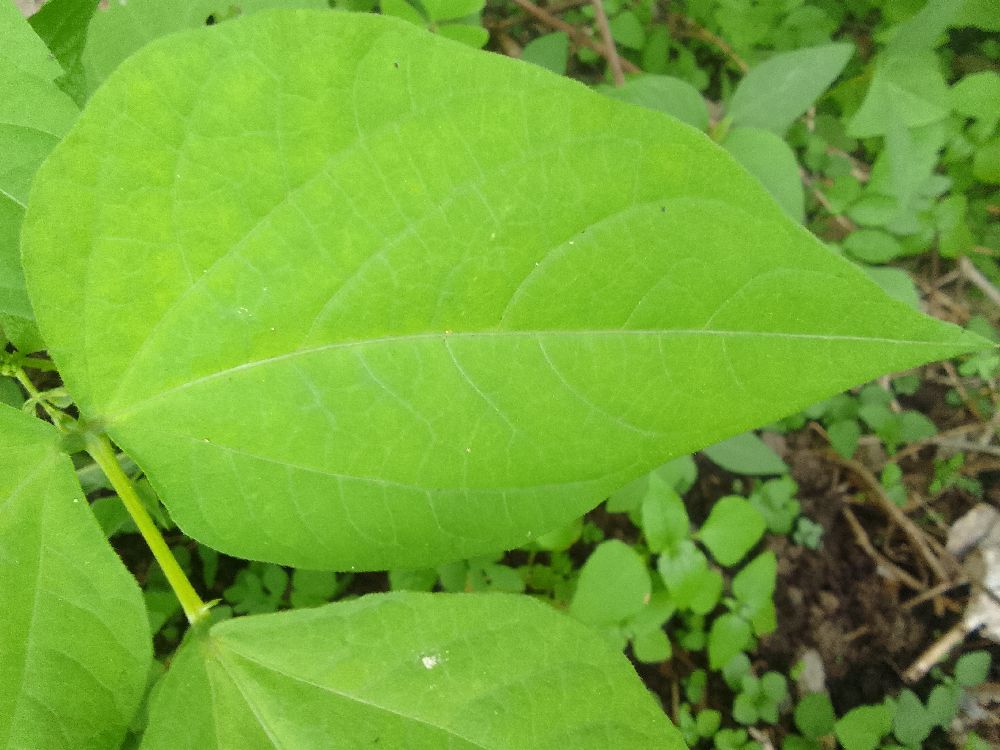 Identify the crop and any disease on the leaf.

common bean, healthy
